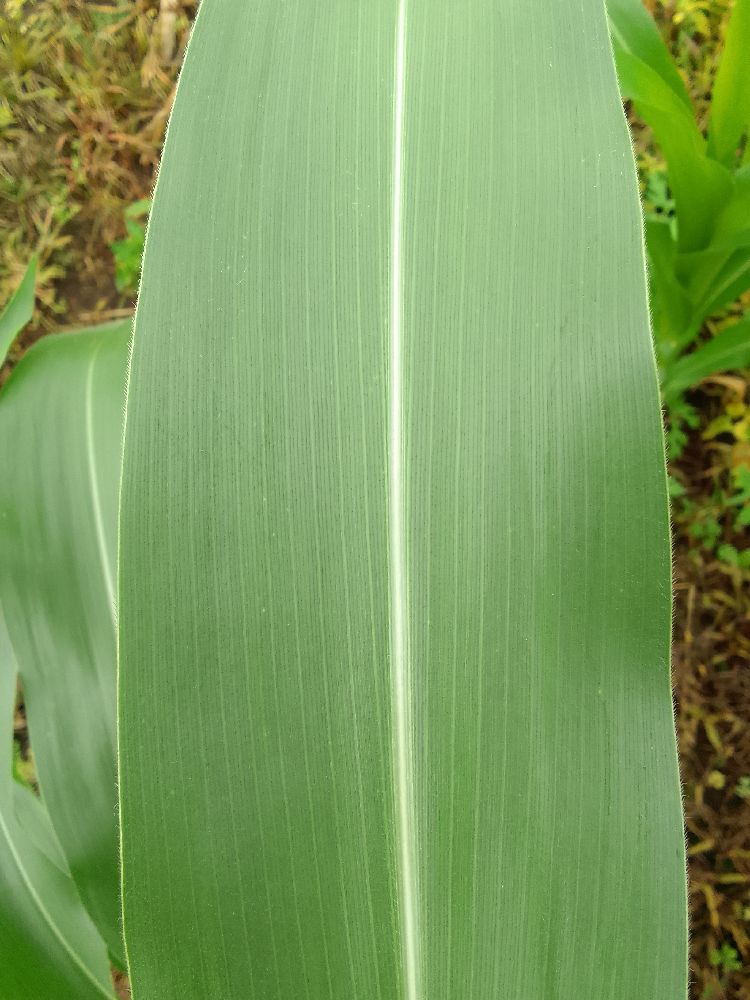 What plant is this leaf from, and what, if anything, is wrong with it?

maize, healthy
